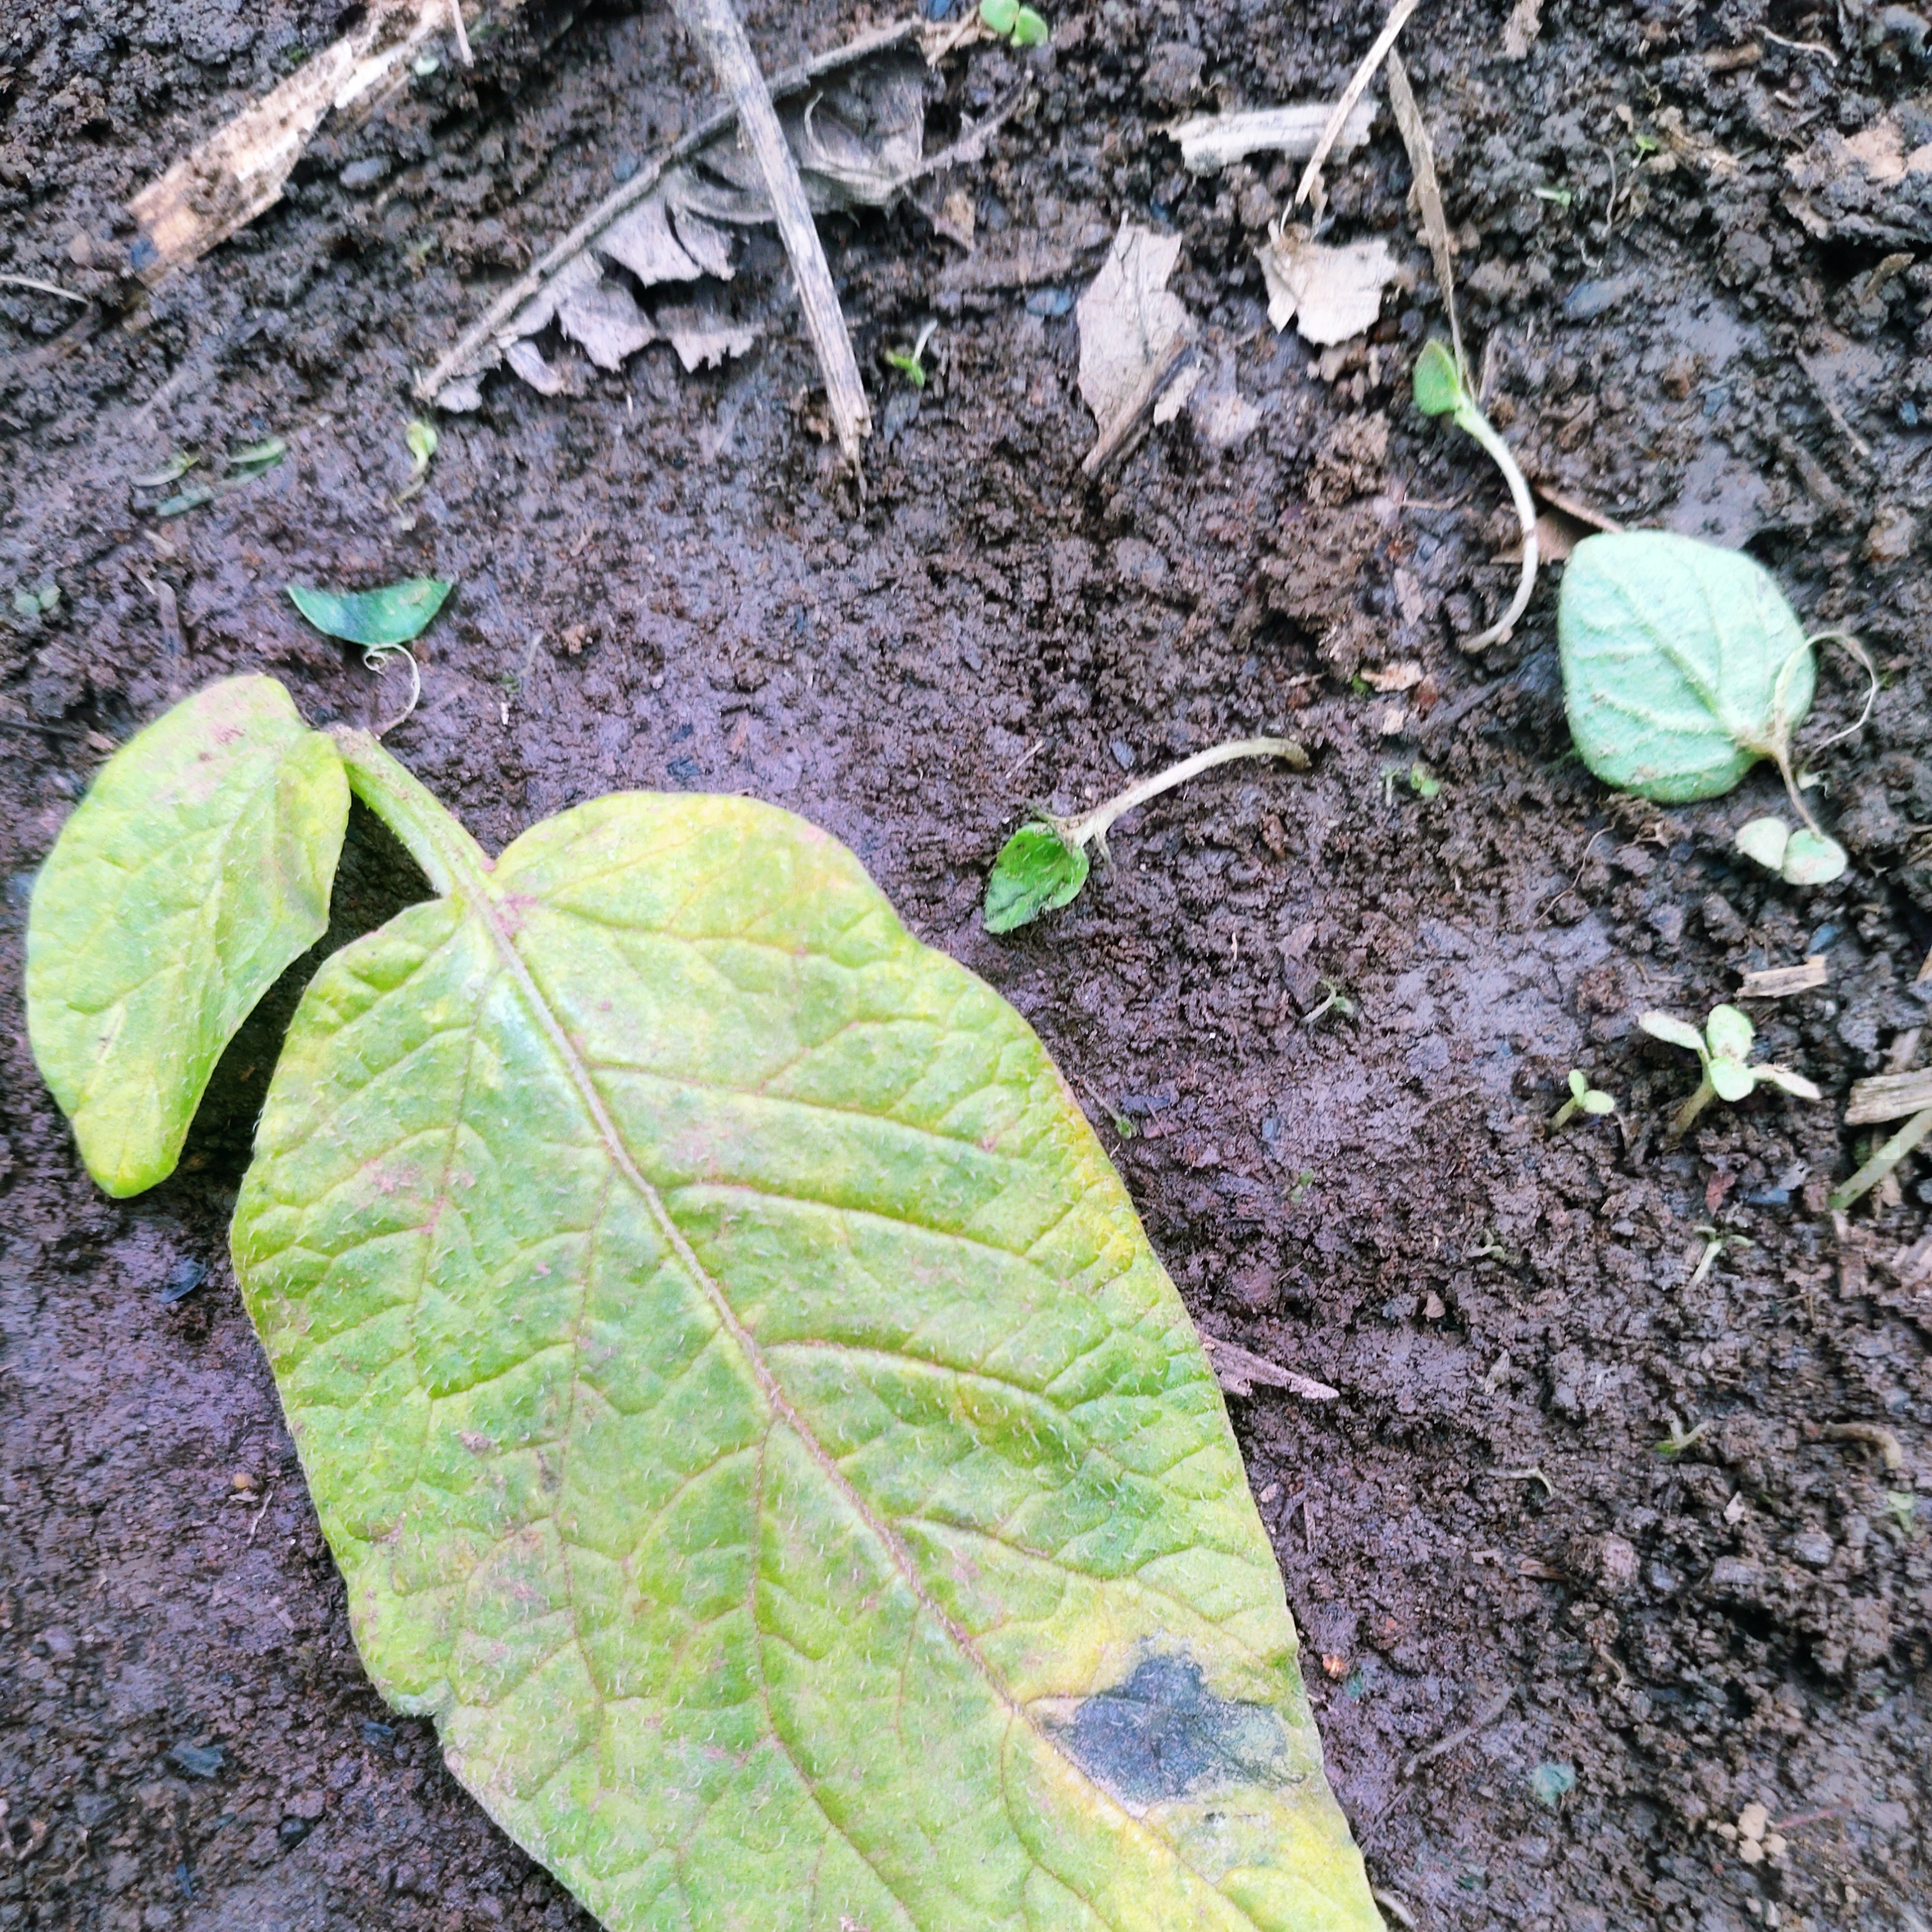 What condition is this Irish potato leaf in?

late blight
